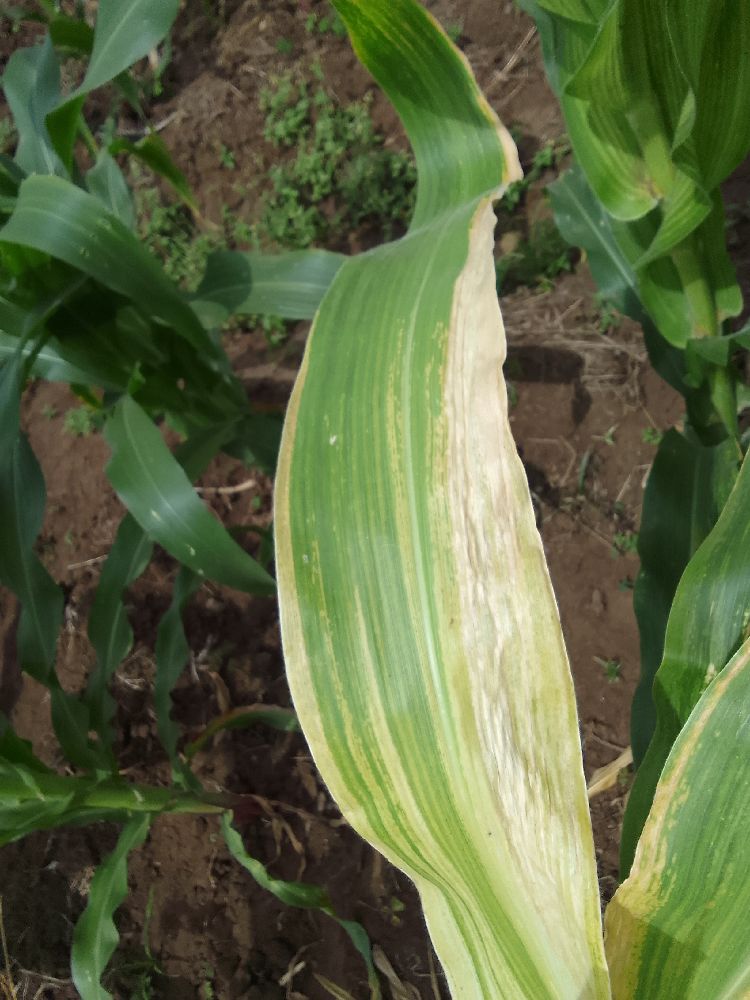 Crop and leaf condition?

maize, maize lethal necrosis
